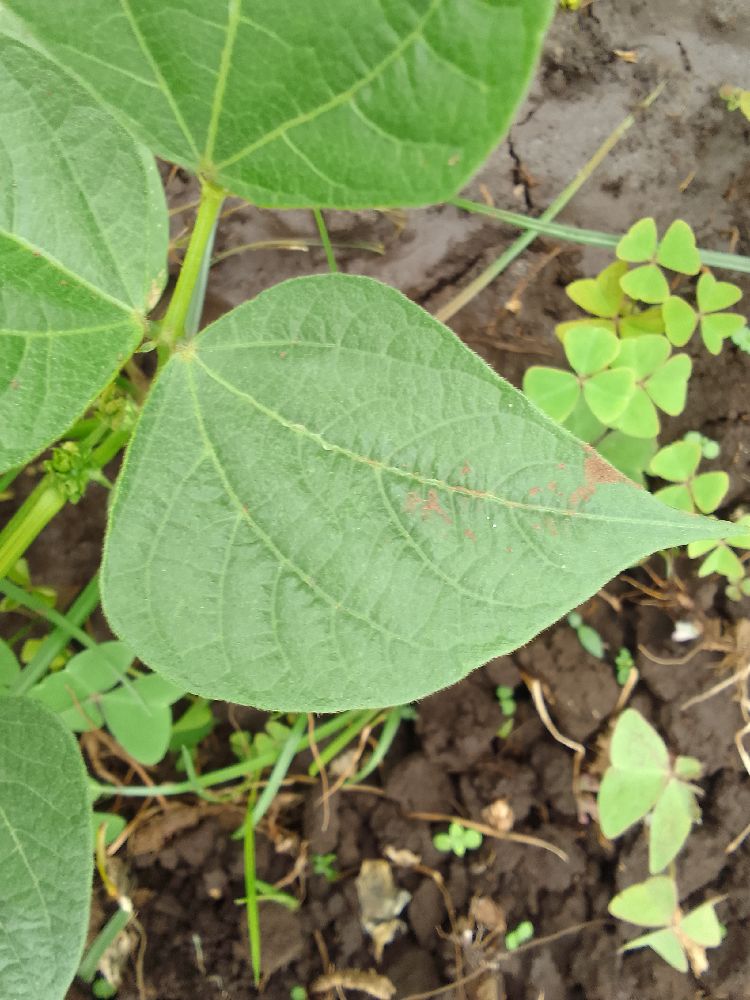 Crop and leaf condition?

common bean, healthy
